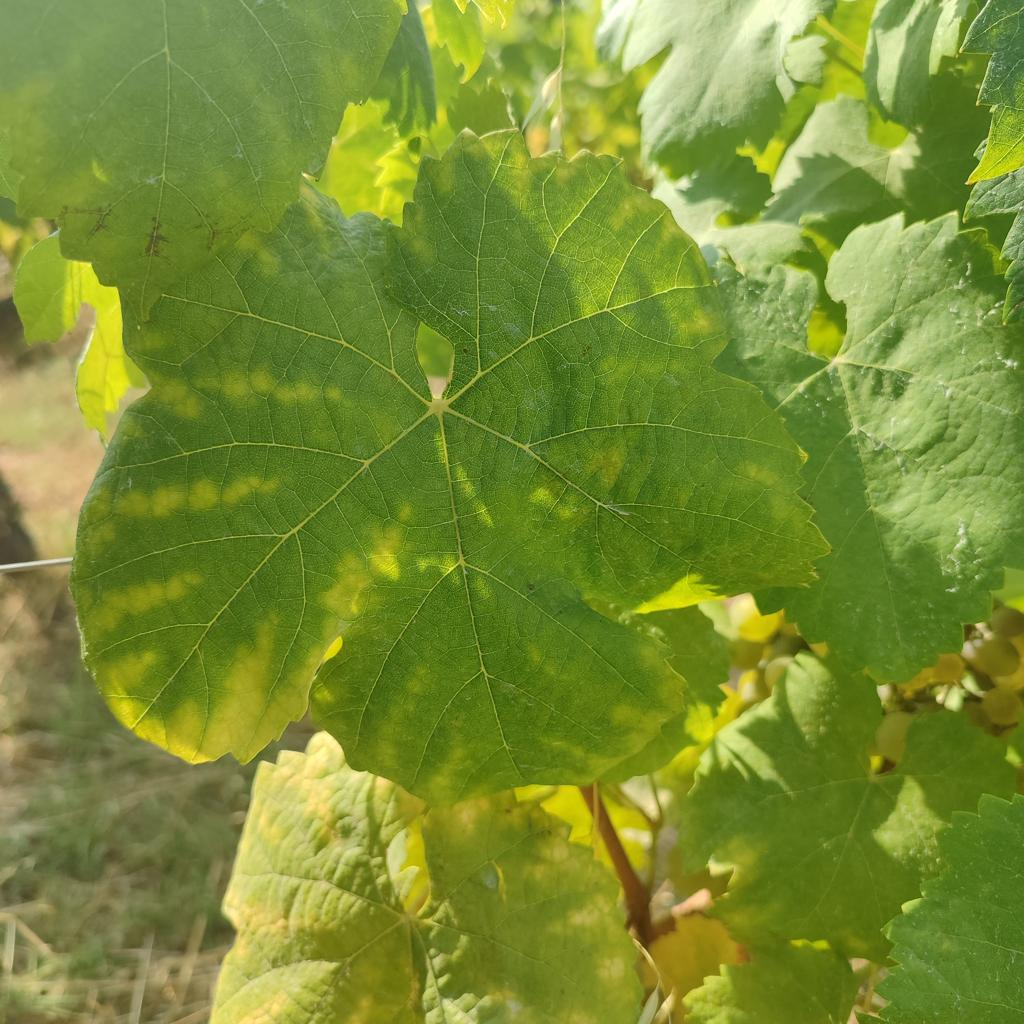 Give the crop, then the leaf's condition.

grapevine, esca complex
